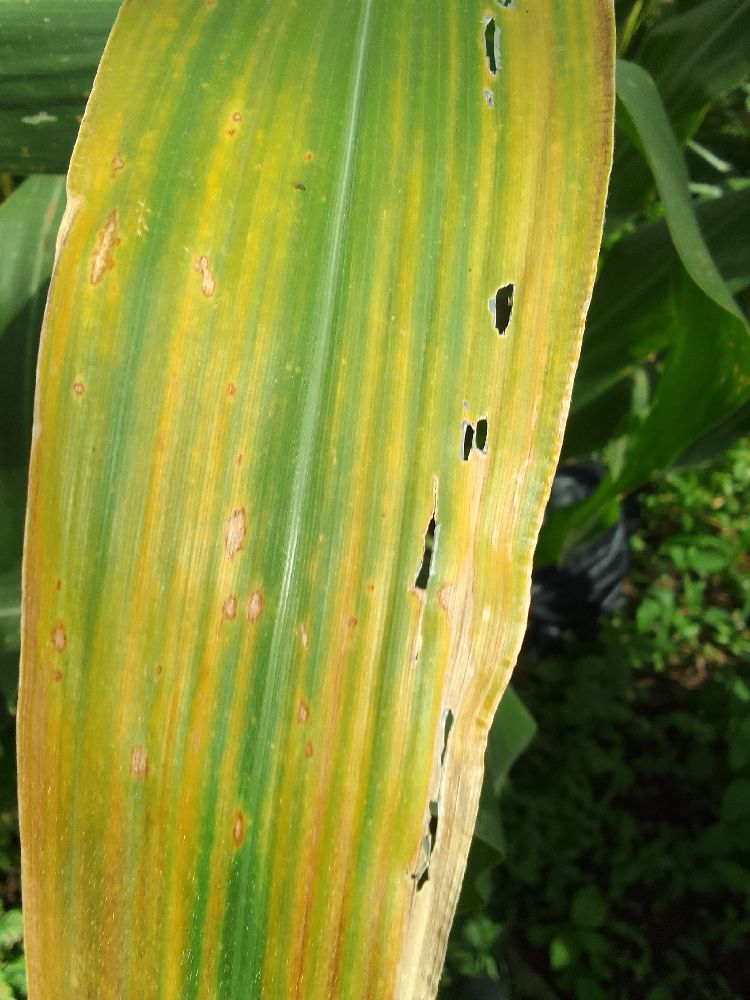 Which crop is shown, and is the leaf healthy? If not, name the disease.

maize, maize lethal necrosis
